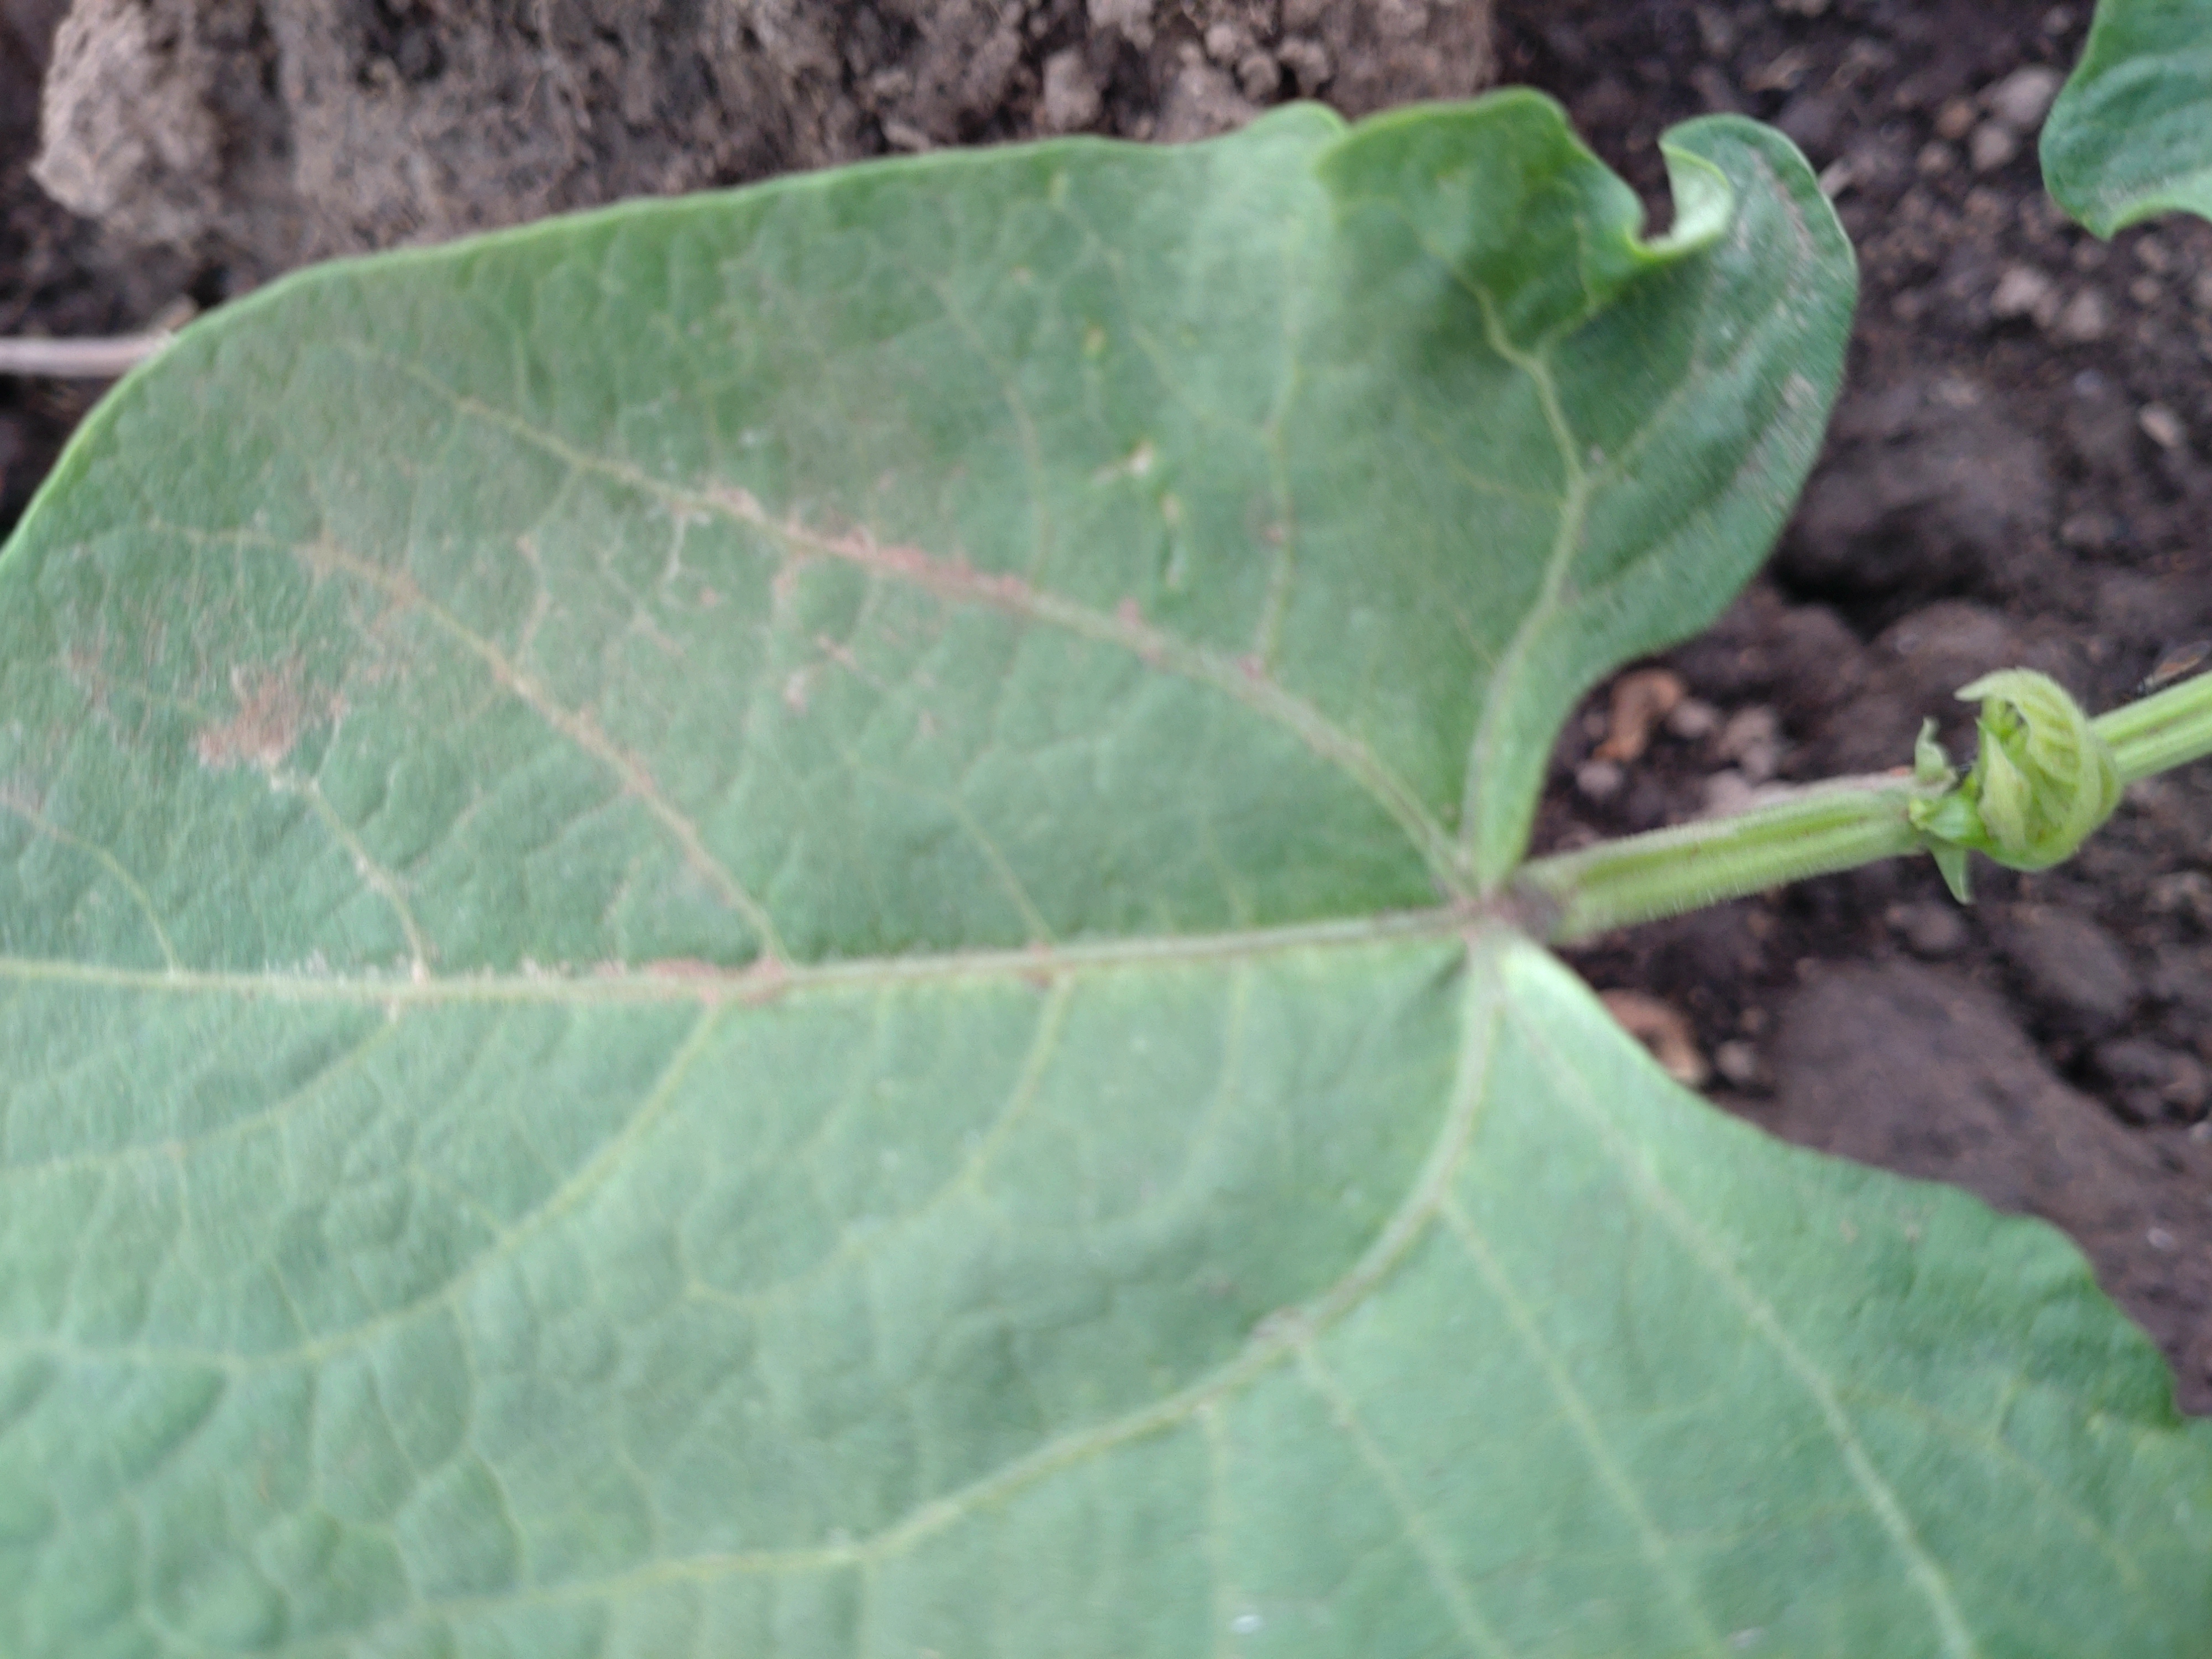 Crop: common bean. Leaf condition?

healthy
